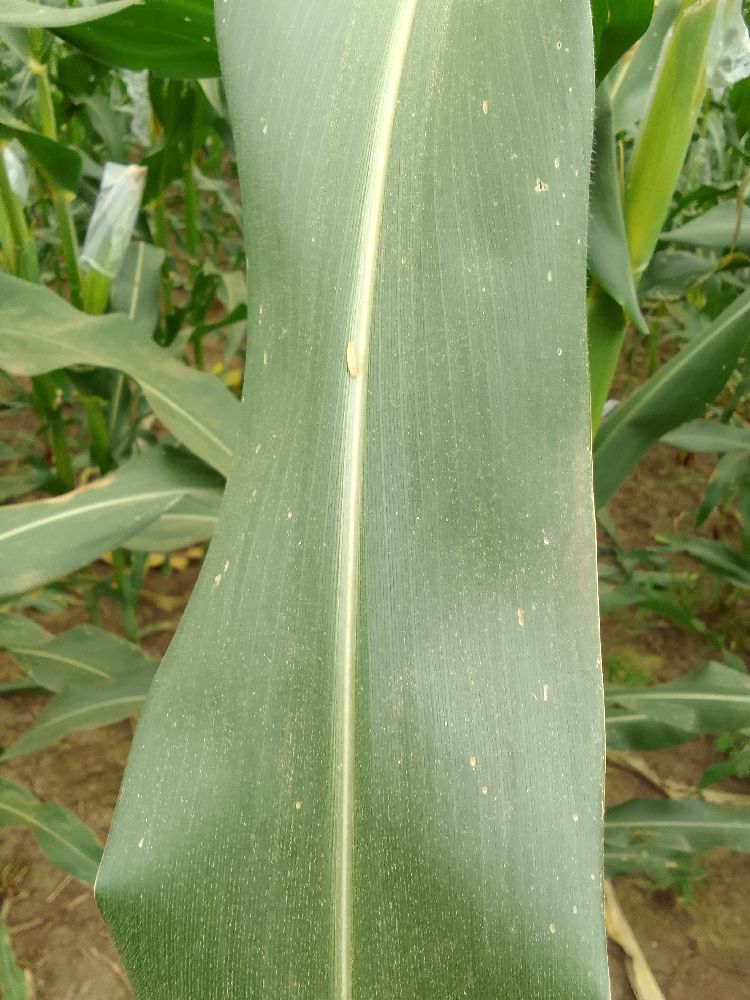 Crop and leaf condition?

maize, healthy
